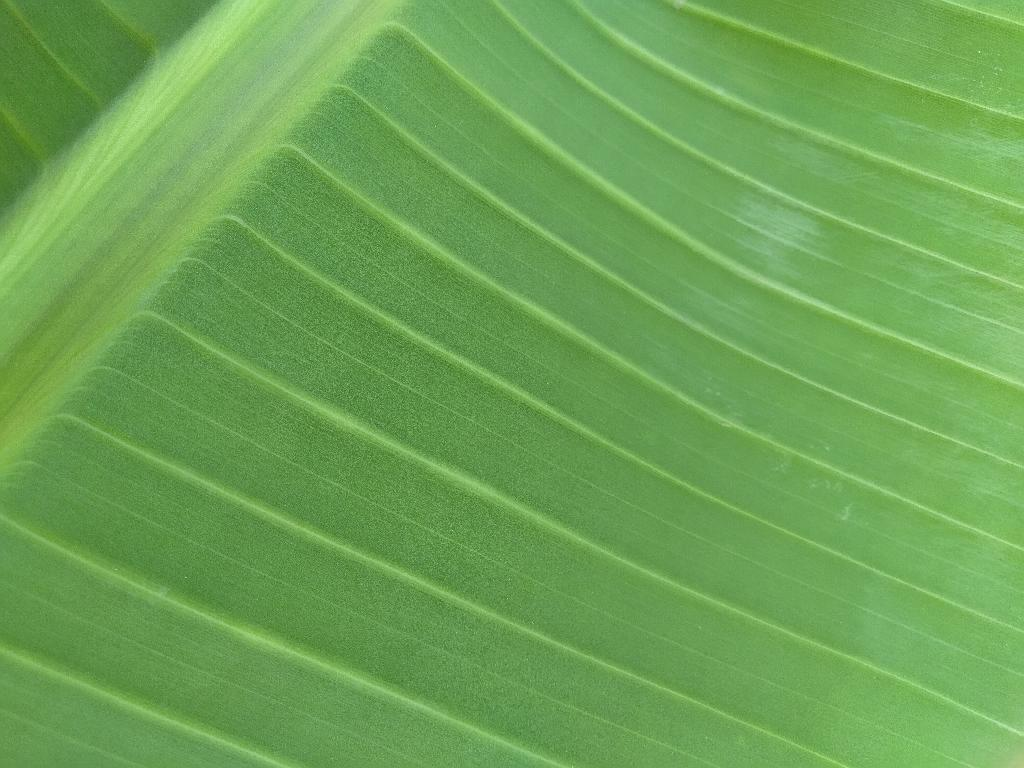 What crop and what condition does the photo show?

banana, healthy
